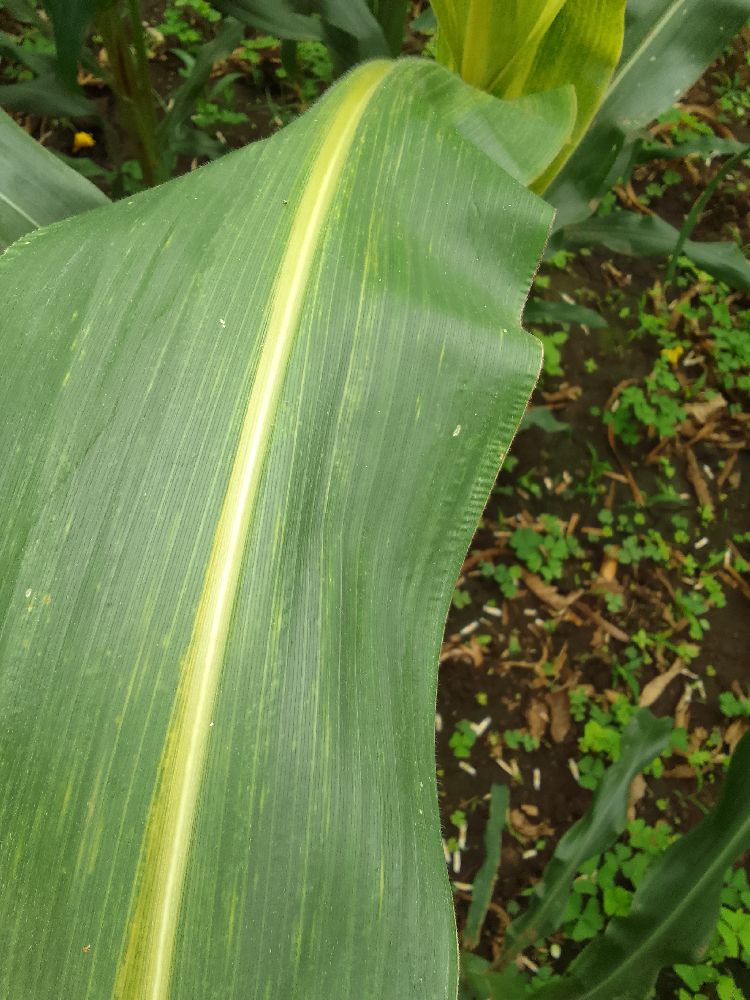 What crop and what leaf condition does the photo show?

maize, maize lethal necrosis
